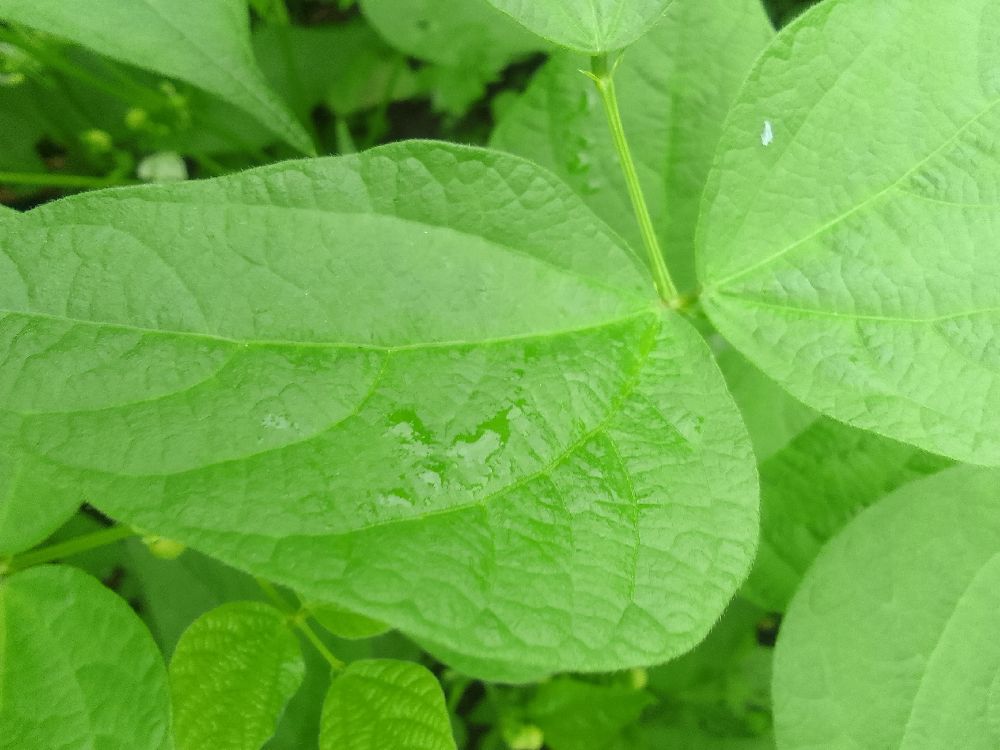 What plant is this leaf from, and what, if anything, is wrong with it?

common bean, healthy
